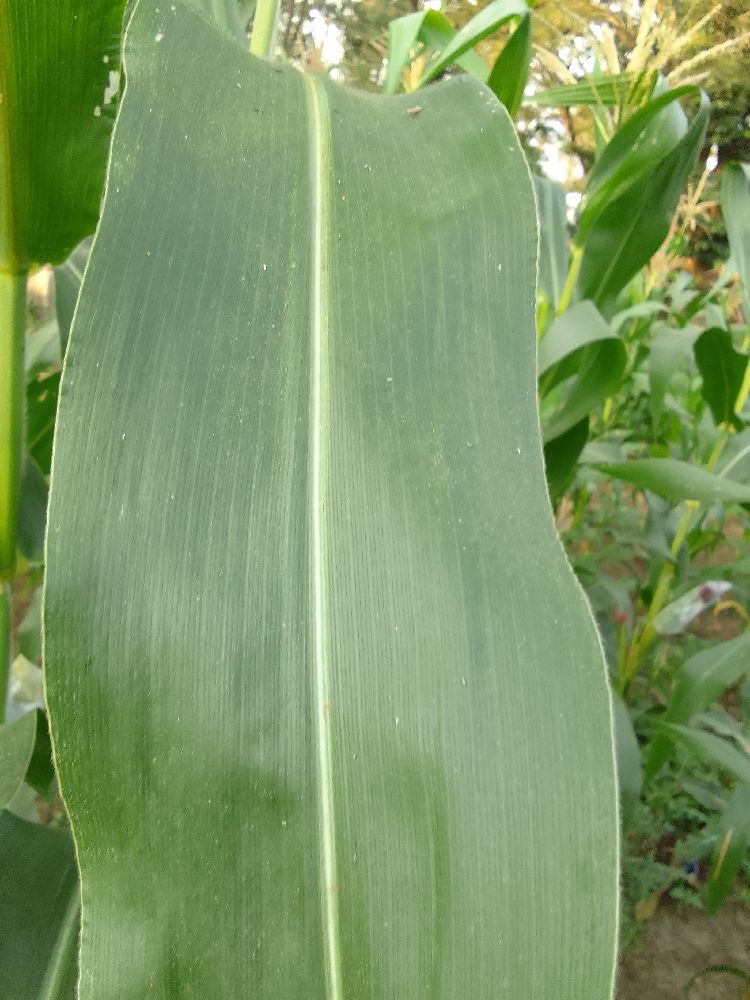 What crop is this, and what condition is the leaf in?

maize, healthy
